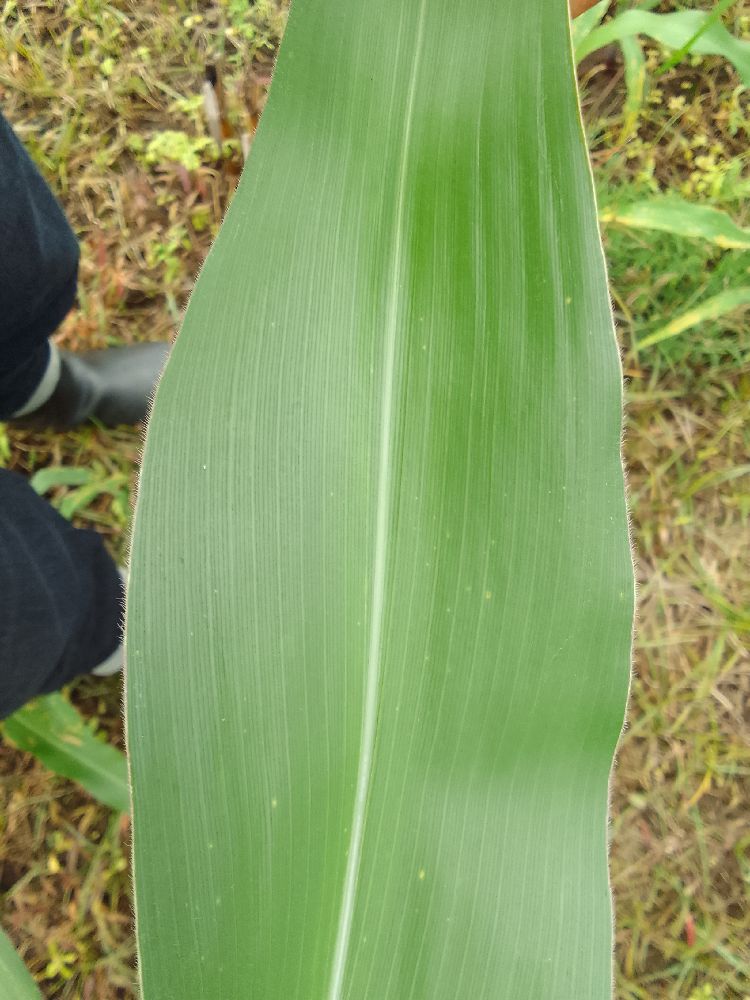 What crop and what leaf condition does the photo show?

maize, healthy
